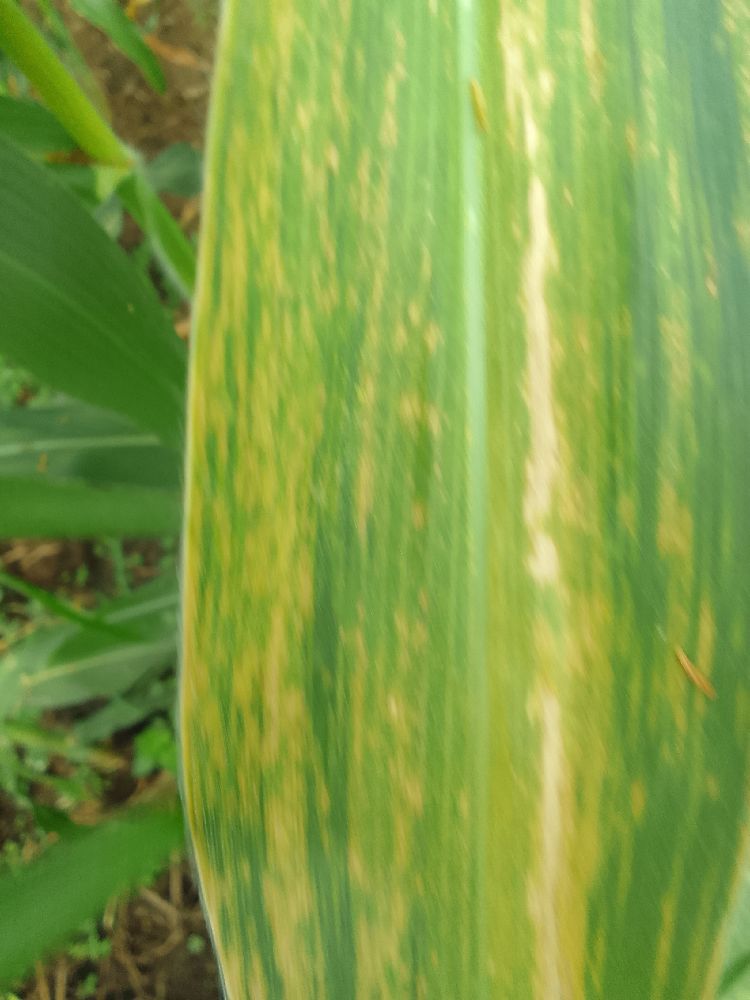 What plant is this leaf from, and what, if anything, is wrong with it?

maize, maize lethal necrosis
